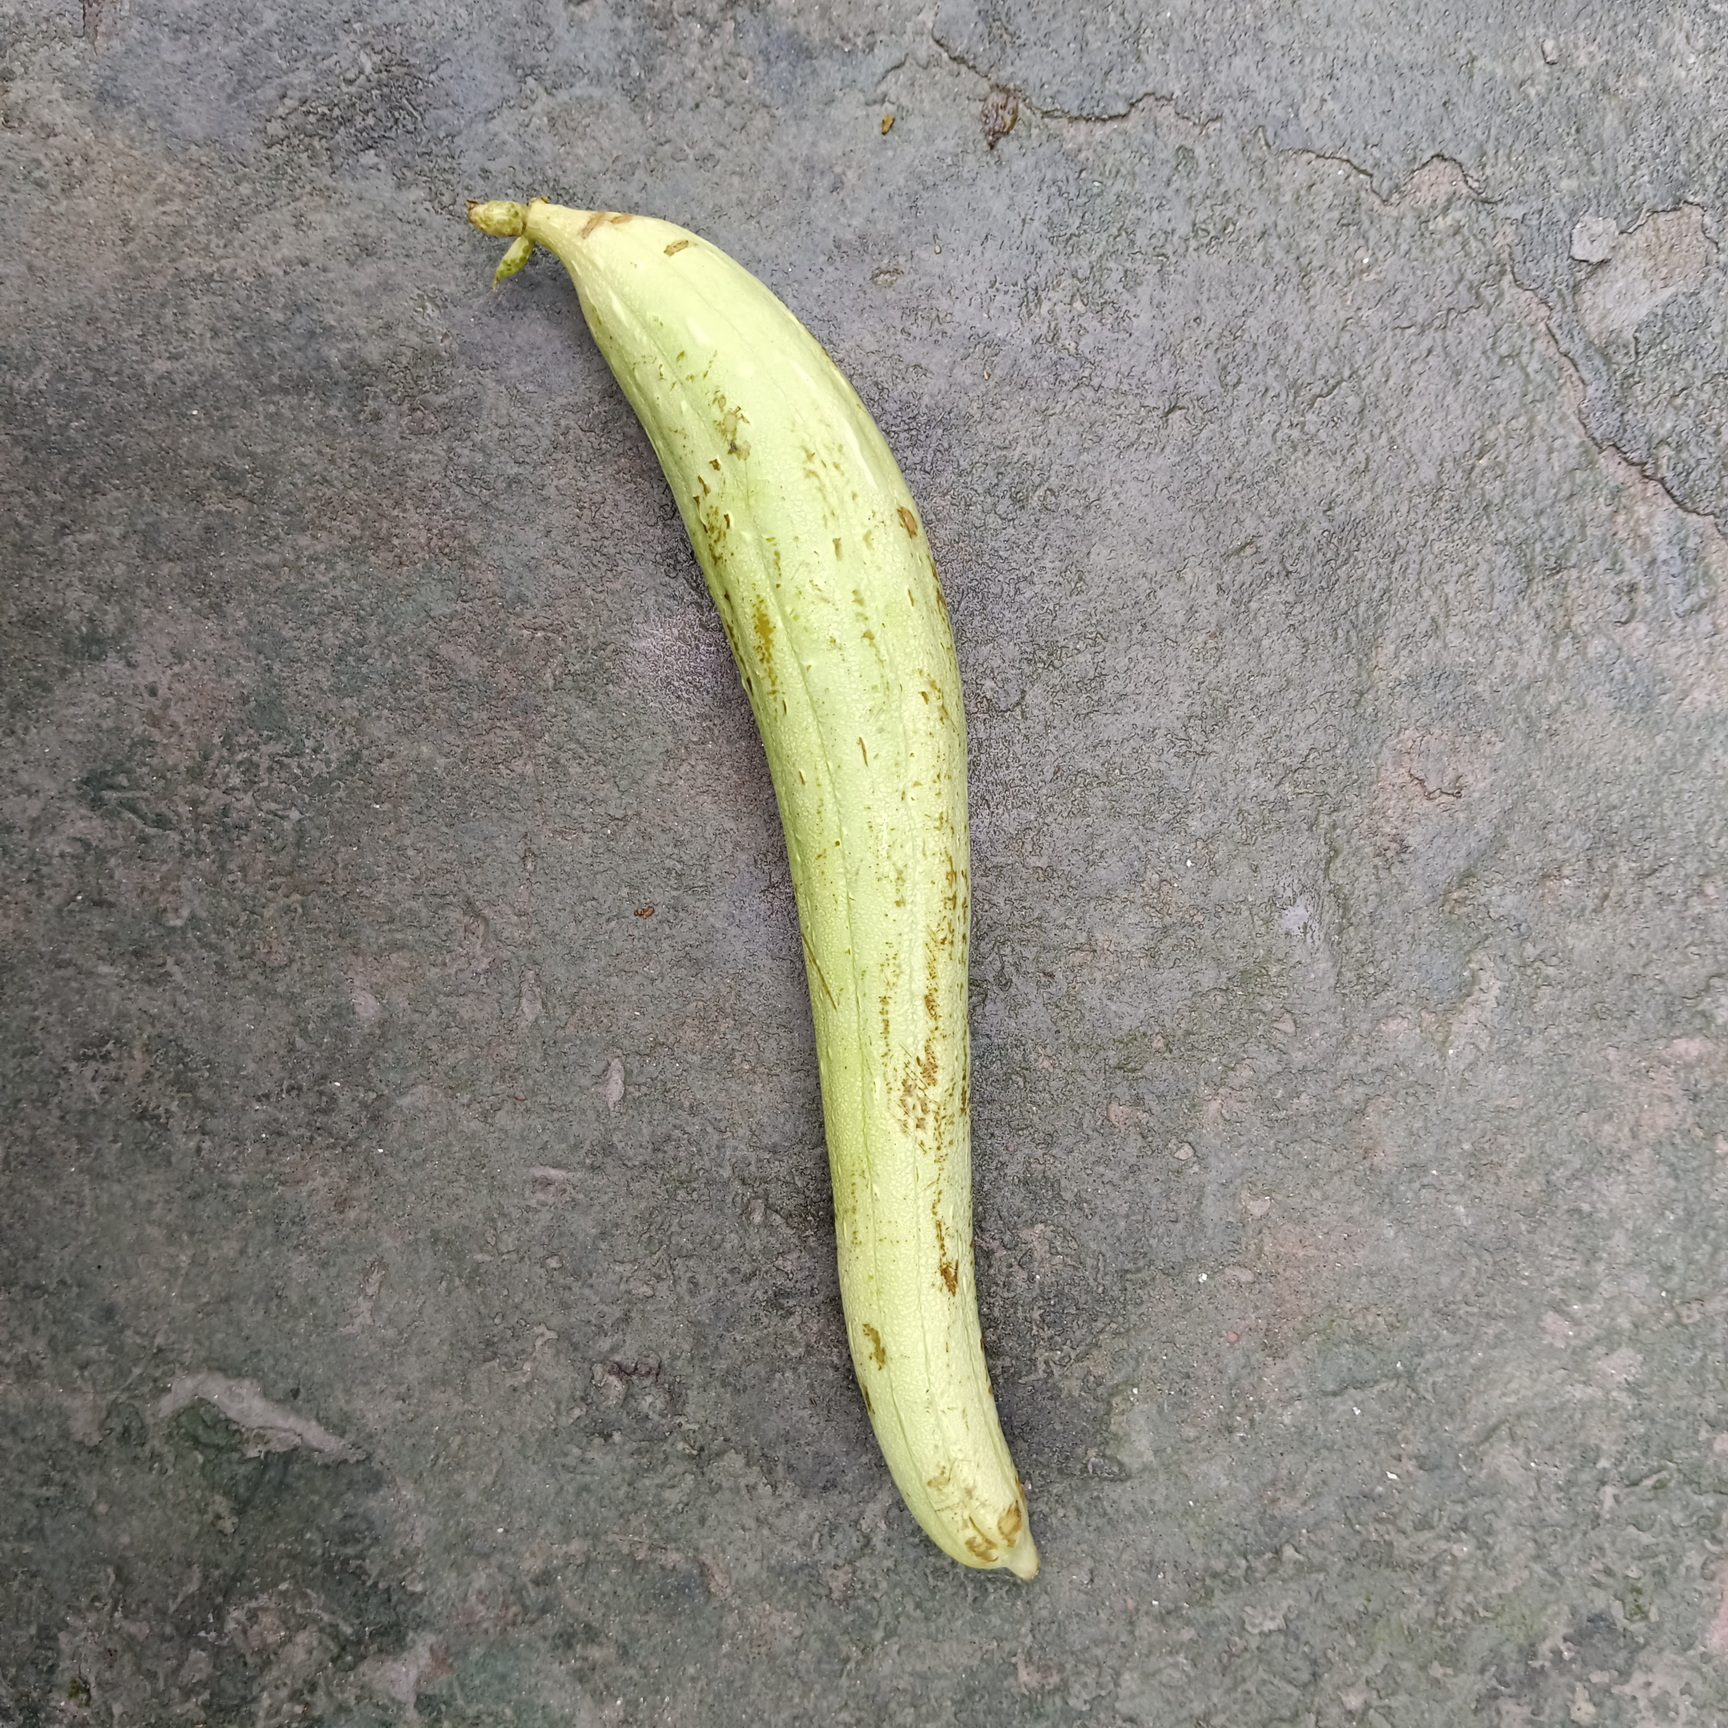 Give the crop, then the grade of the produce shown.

luffa, fresh
